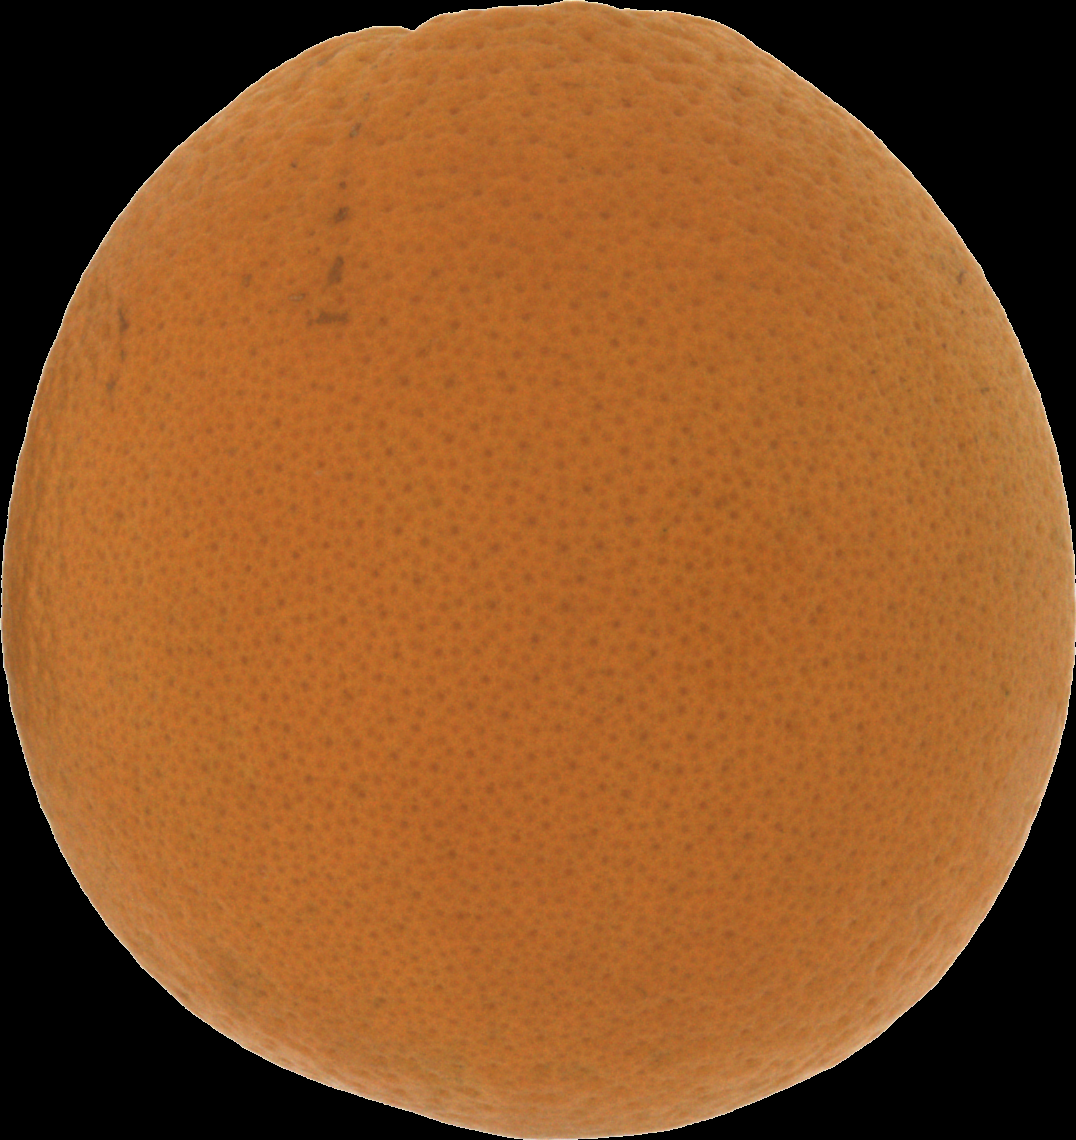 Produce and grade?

orange, good
